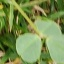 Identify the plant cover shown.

unstructured weed
